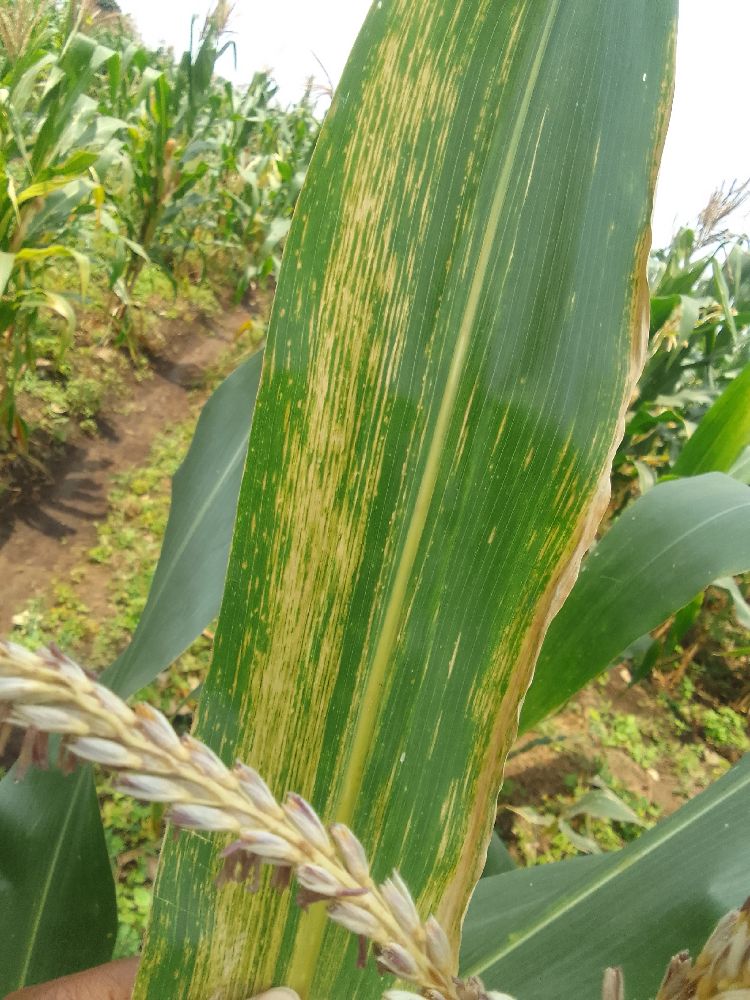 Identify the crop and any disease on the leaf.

maize, maize lethal necrosis
